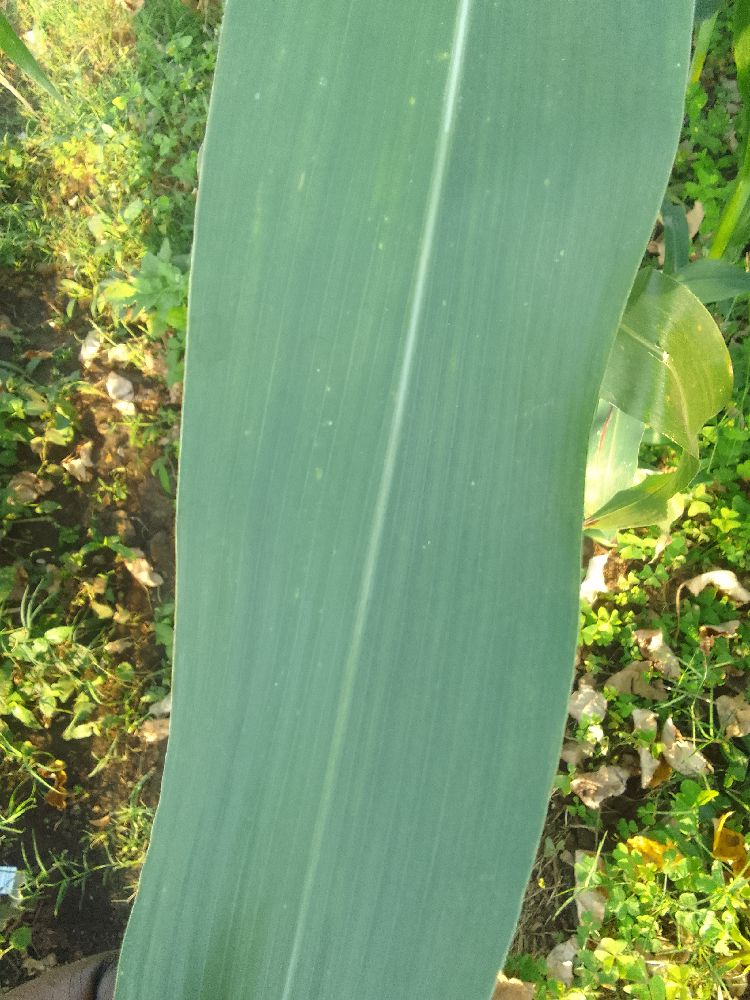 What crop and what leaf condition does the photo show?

maize, healthy
